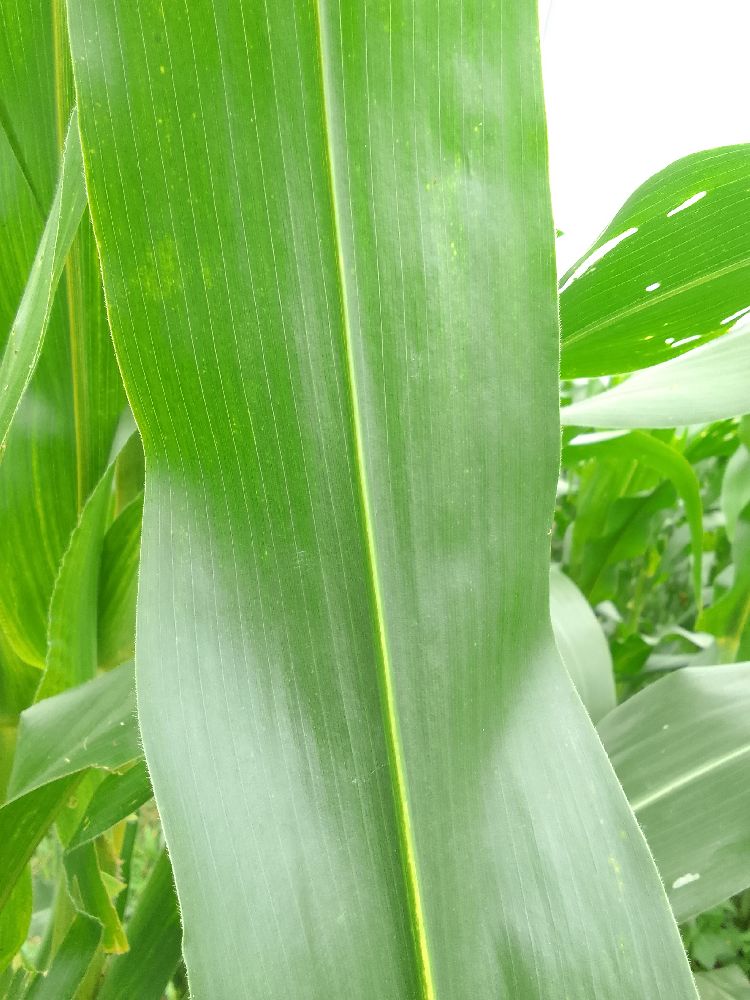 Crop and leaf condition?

maize, healthy
